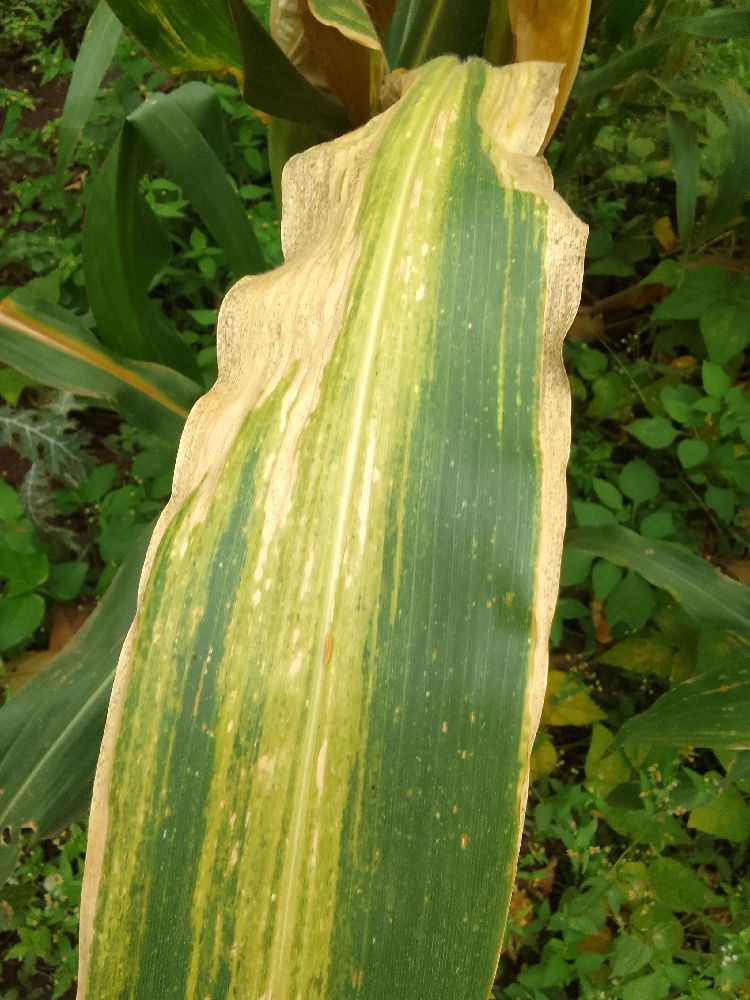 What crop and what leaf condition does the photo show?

maize, maize lethal necrosis
